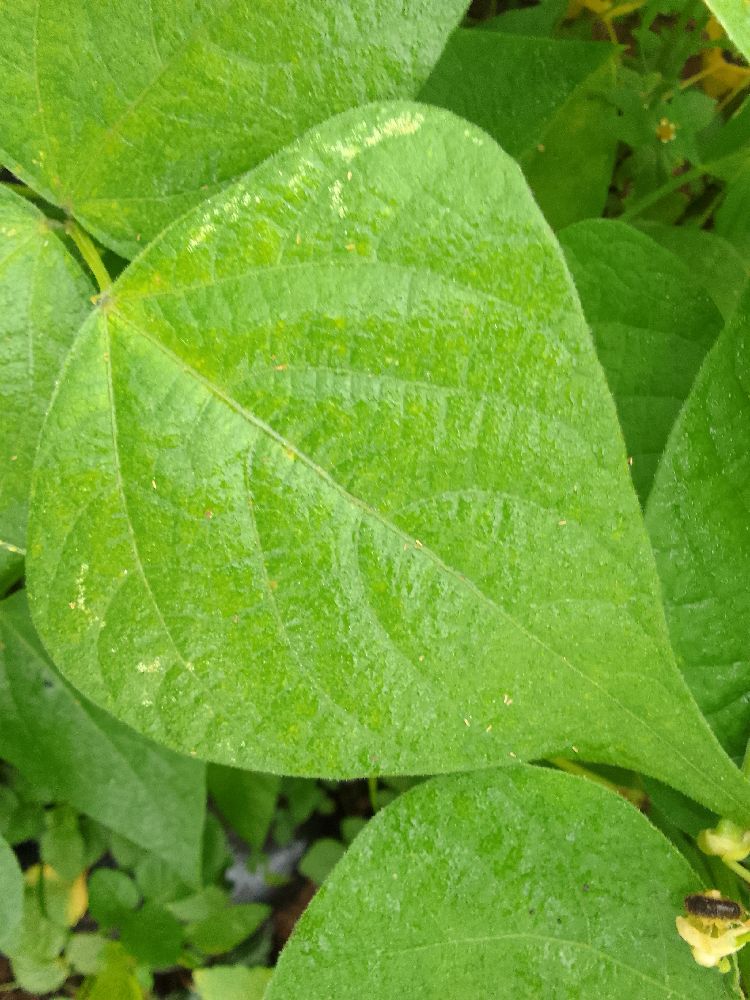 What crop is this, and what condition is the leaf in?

common bean, healthy
